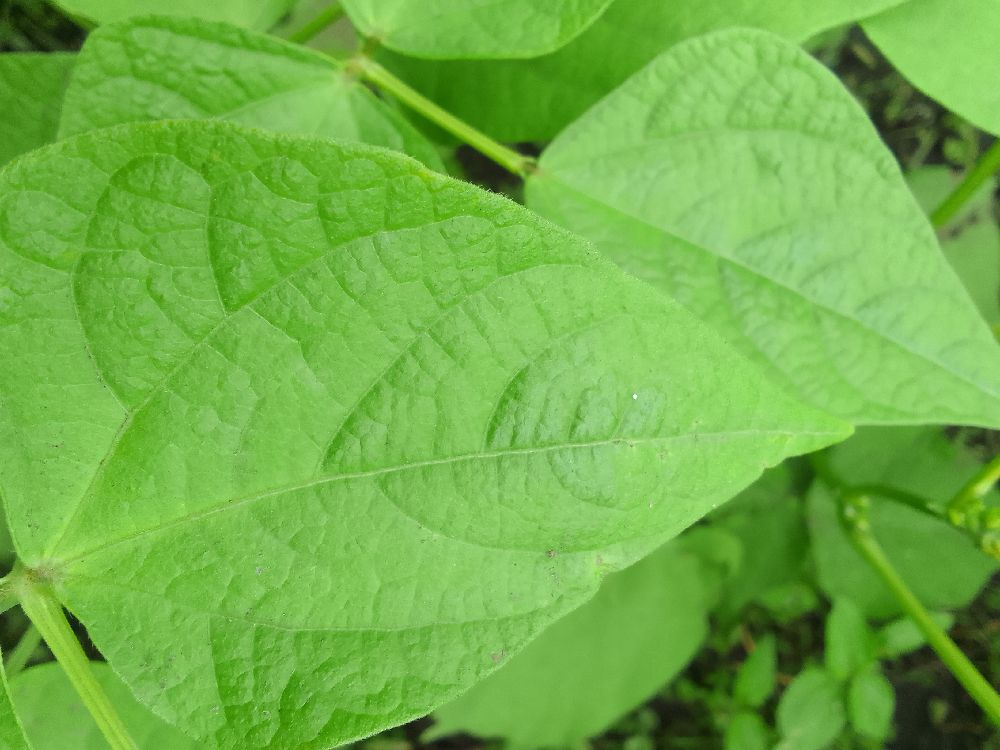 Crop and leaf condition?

common bean, healthy
